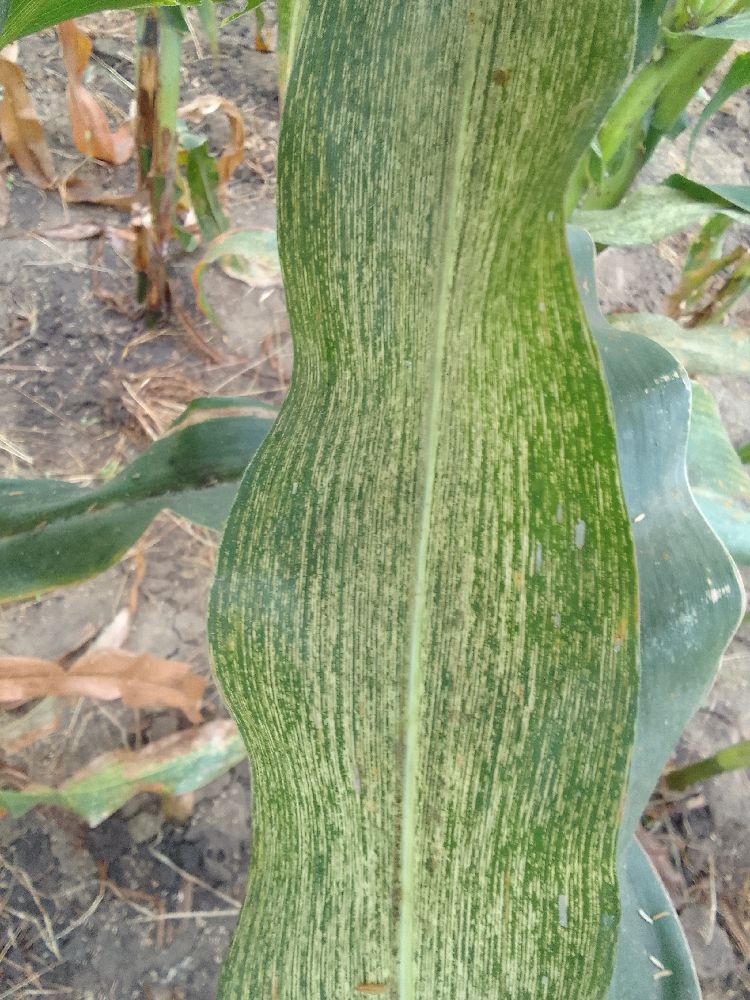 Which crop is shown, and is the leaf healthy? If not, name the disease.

maize, maize streak virus
